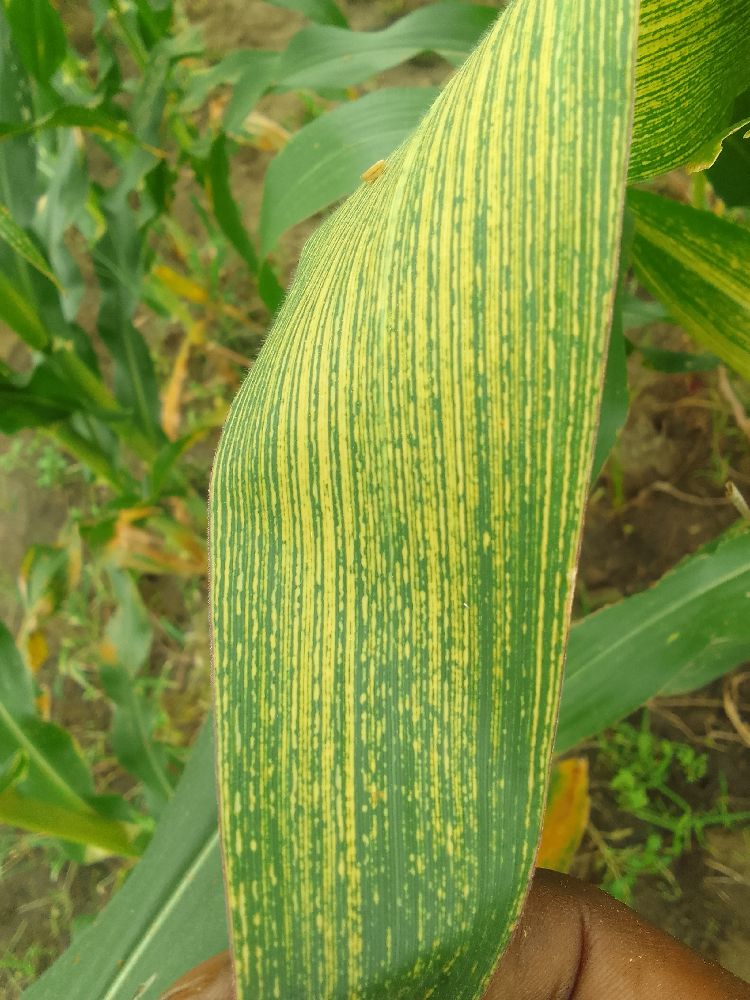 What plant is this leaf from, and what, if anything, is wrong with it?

maize, maize streak virus
